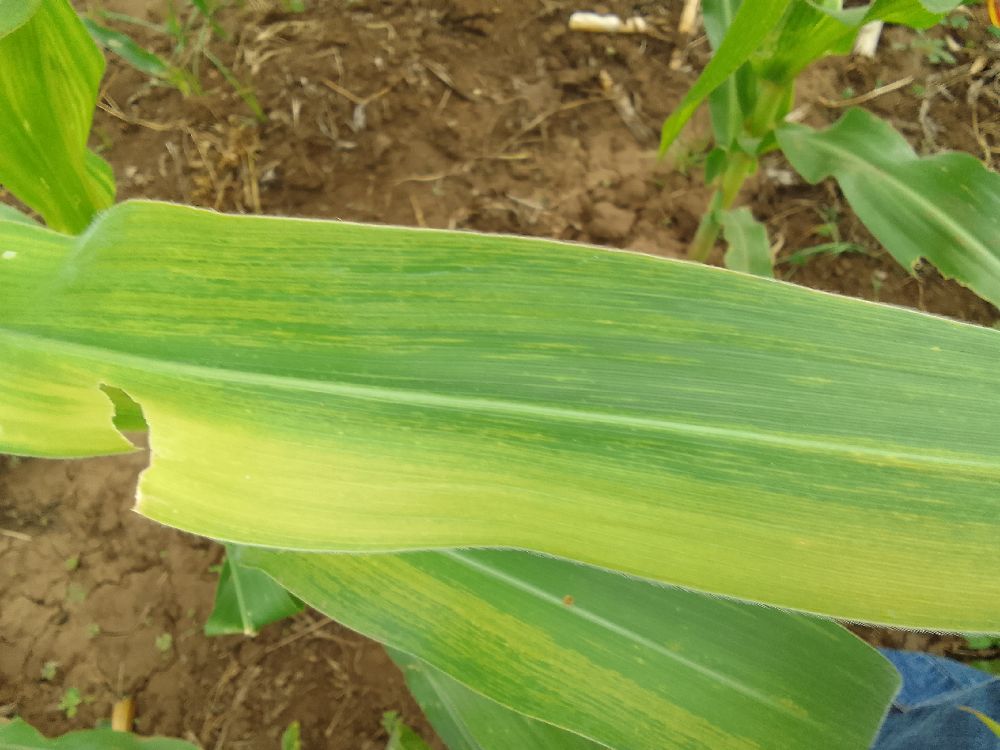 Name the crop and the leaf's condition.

maize, maize lethal necrosis
